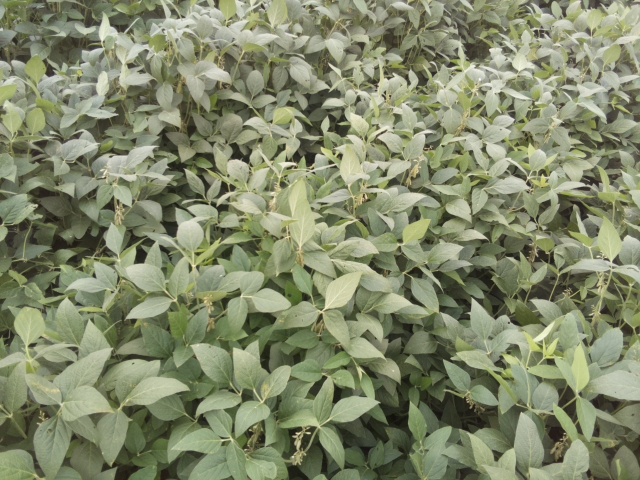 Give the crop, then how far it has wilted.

soybean, leaflets folding inward at secondary pulvinus with no turgor loss in leaflets or petioles
